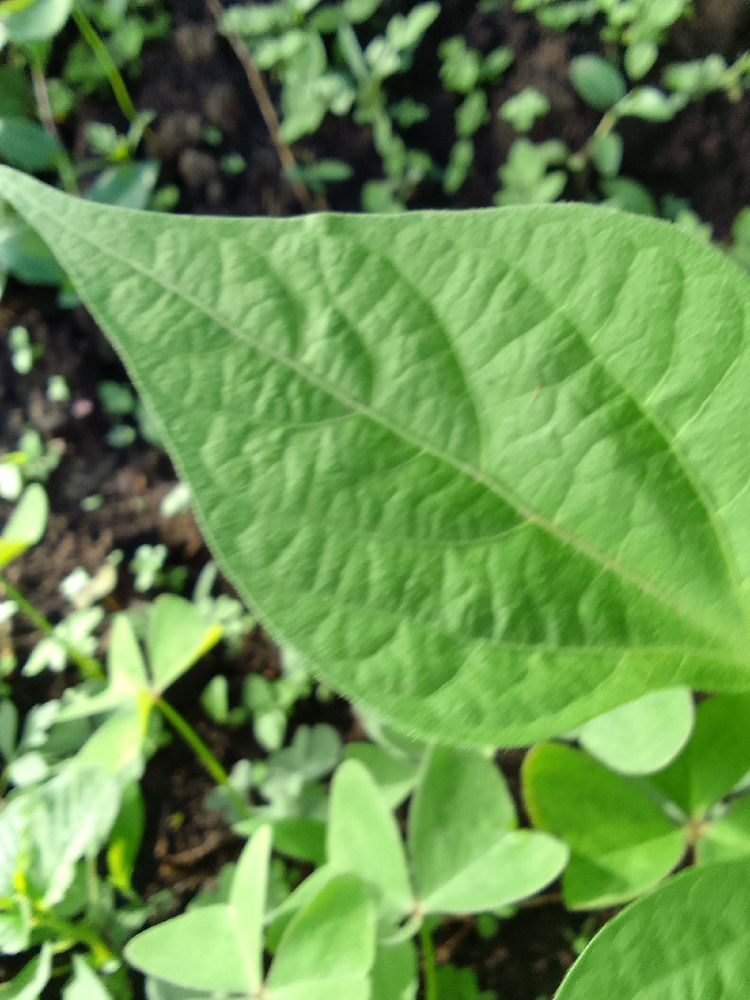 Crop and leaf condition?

common bean, healthy
